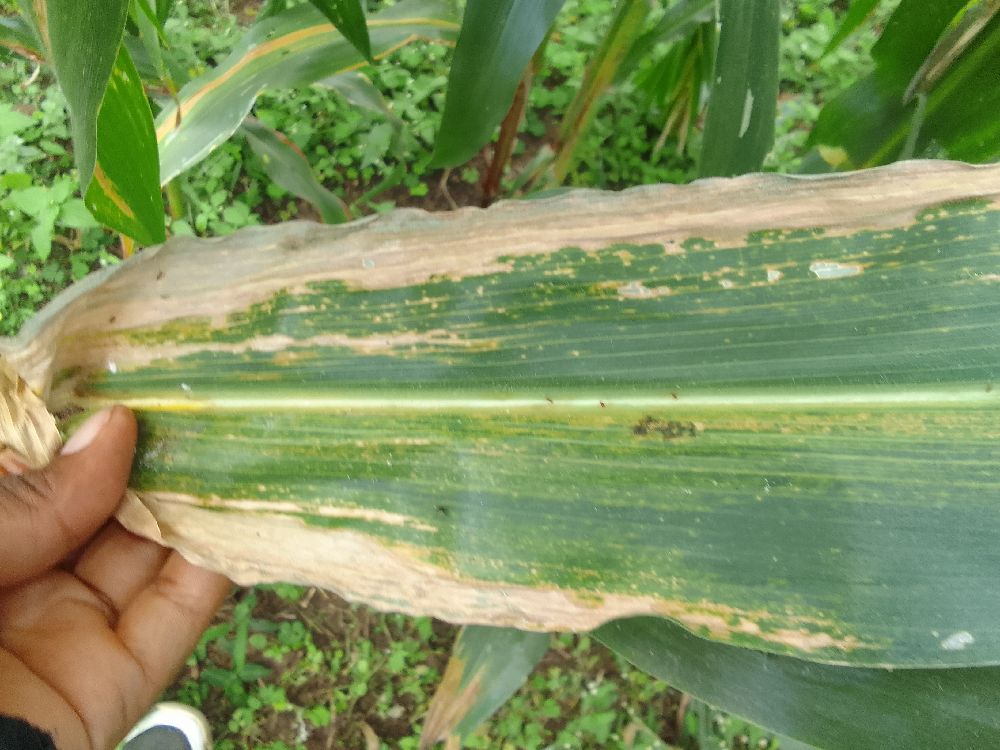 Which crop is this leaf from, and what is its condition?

maize, maize lethal necrosis
